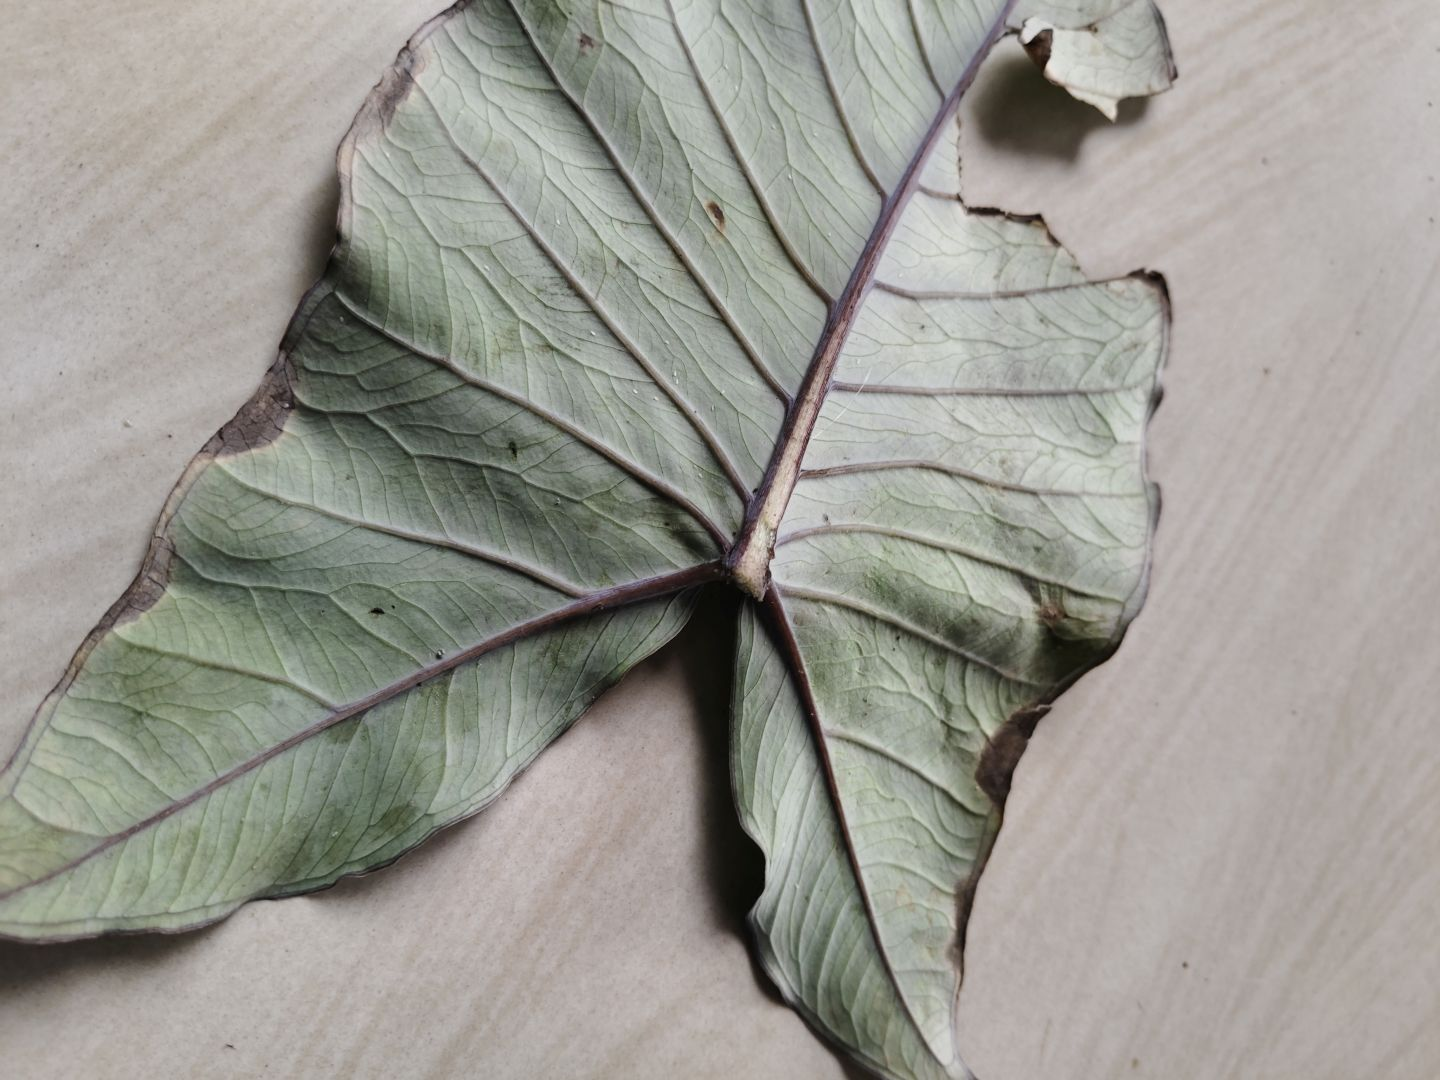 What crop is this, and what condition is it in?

taro, leaf blight
